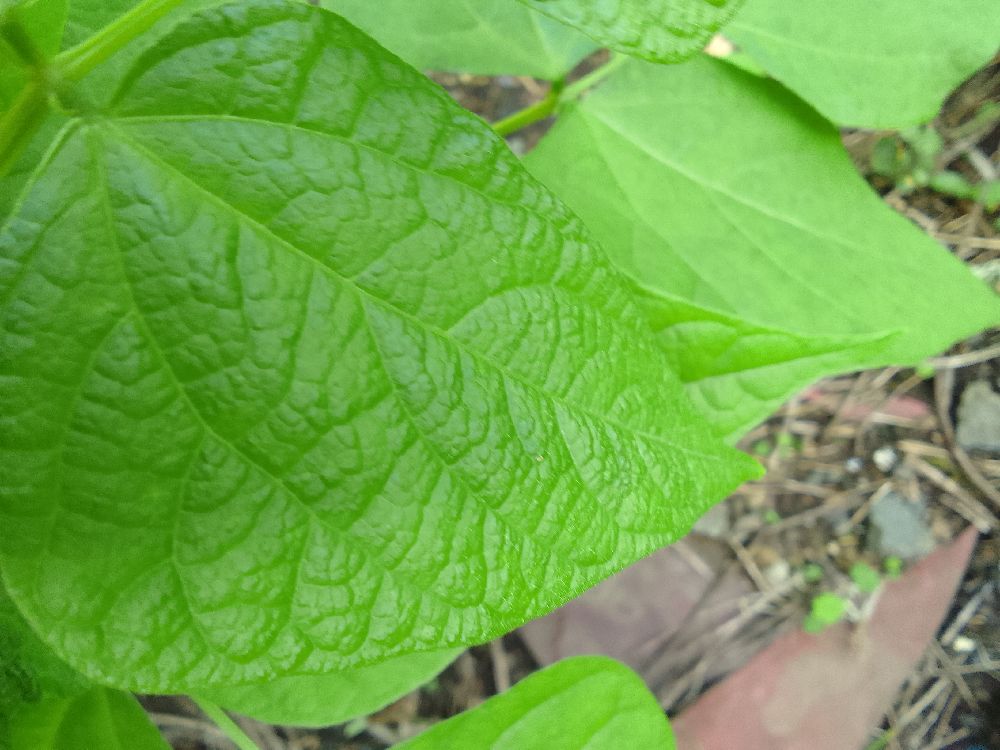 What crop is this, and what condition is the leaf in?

common bean, healthy
